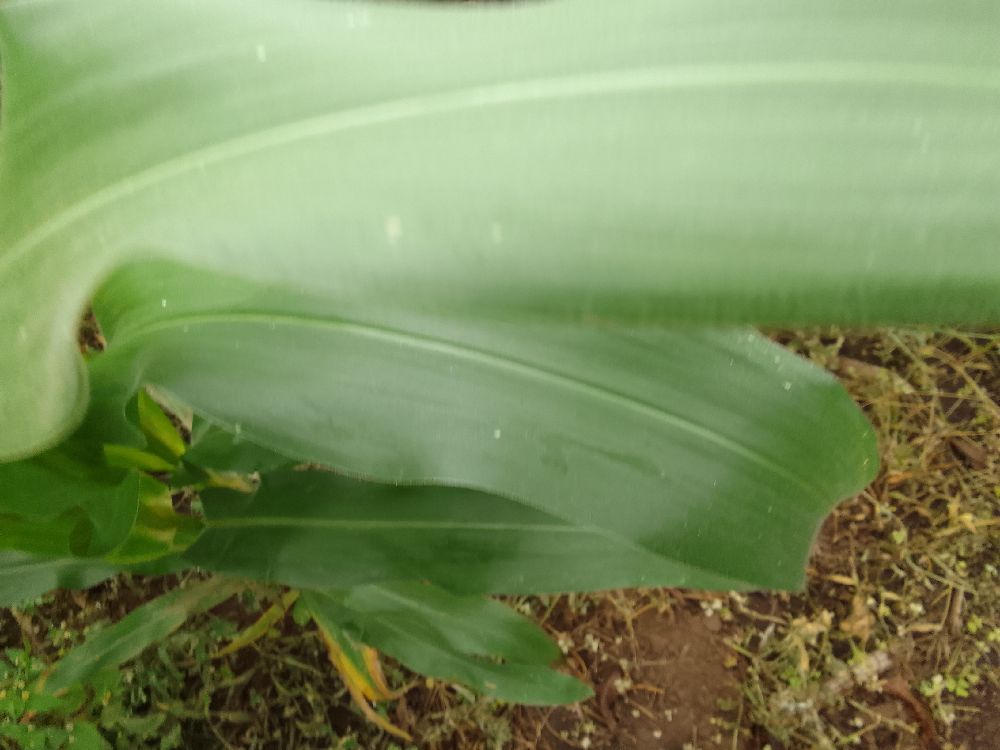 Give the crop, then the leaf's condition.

maize, healthy
